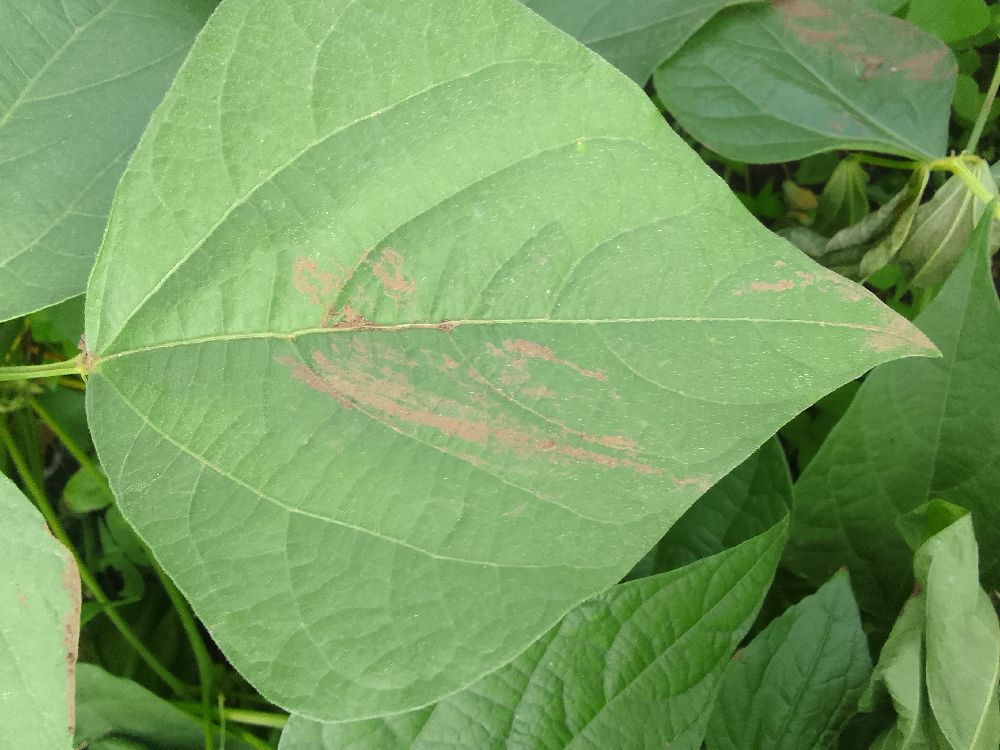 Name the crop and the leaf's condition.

common bean, healthy
